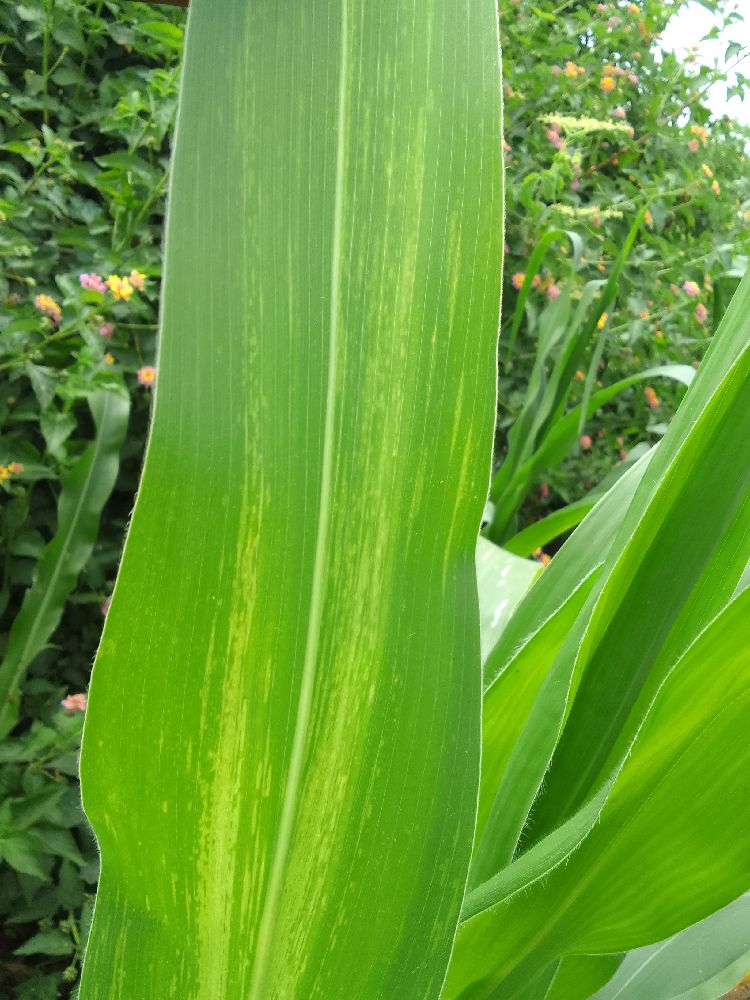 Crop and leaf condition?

maize, maize lethal necrosis
